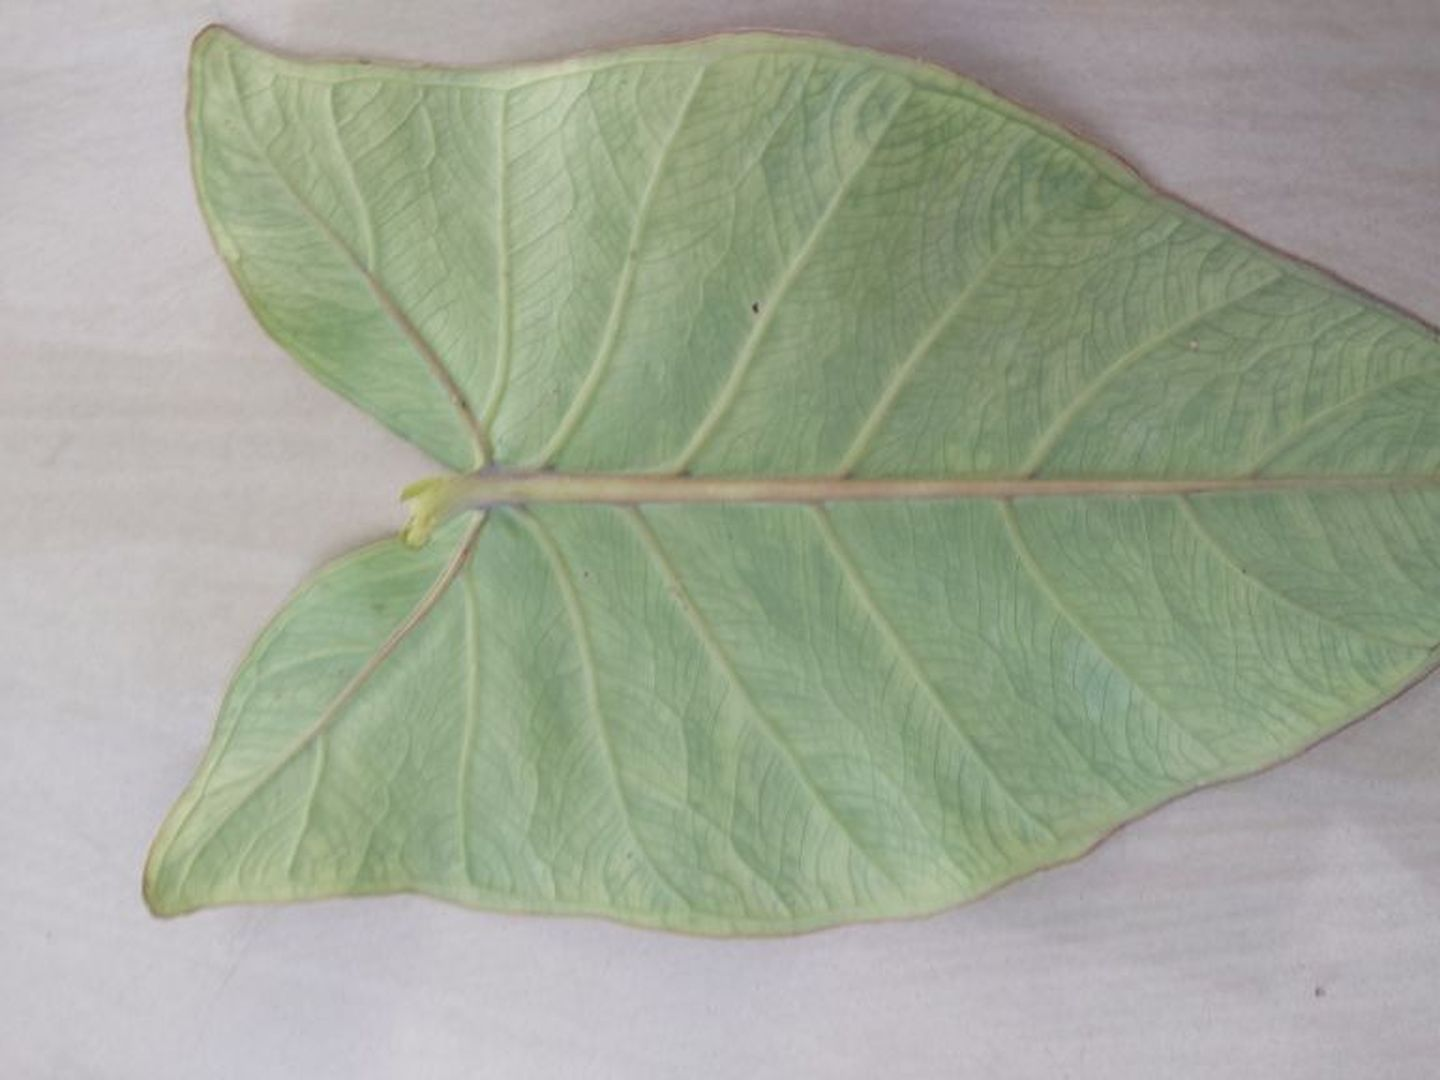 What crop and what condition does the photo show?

taro, mosaic
